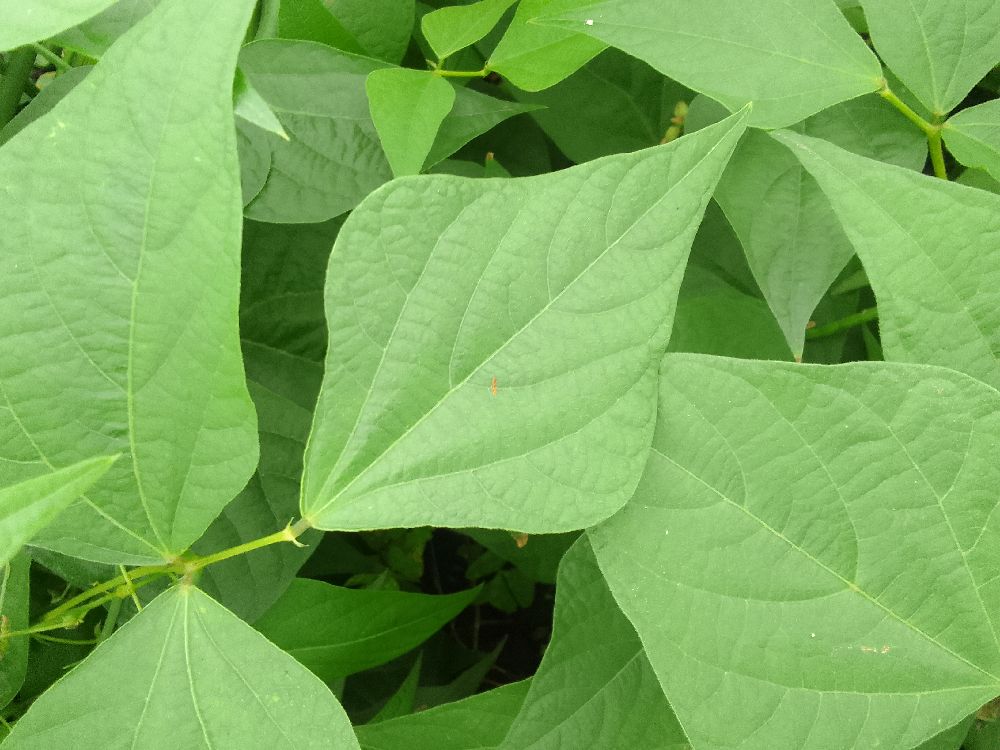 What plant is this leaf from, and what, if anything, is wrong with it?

common bean, healthy
